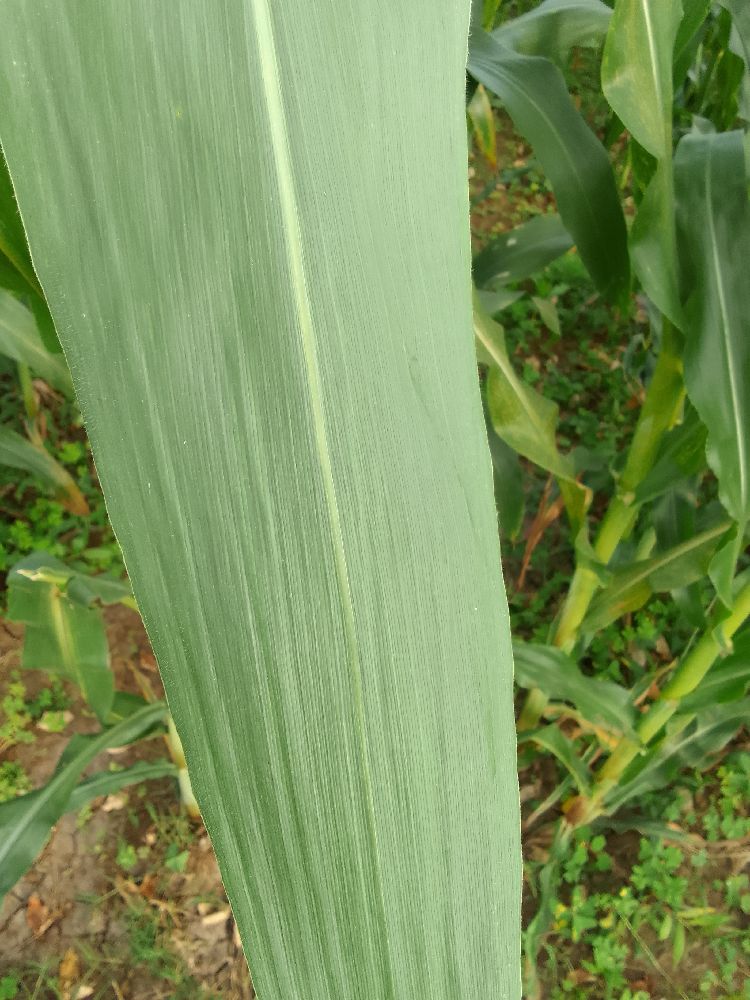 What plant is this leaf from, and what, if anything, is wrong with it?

maize, healthy
